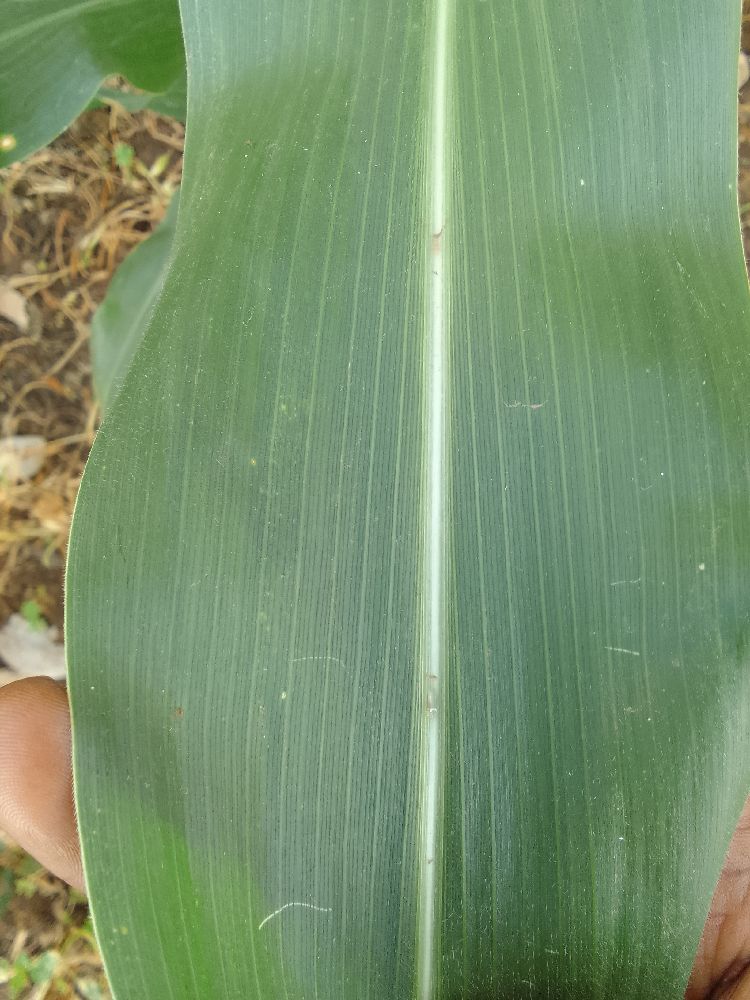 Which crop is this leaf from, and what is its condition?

maize, healthy
